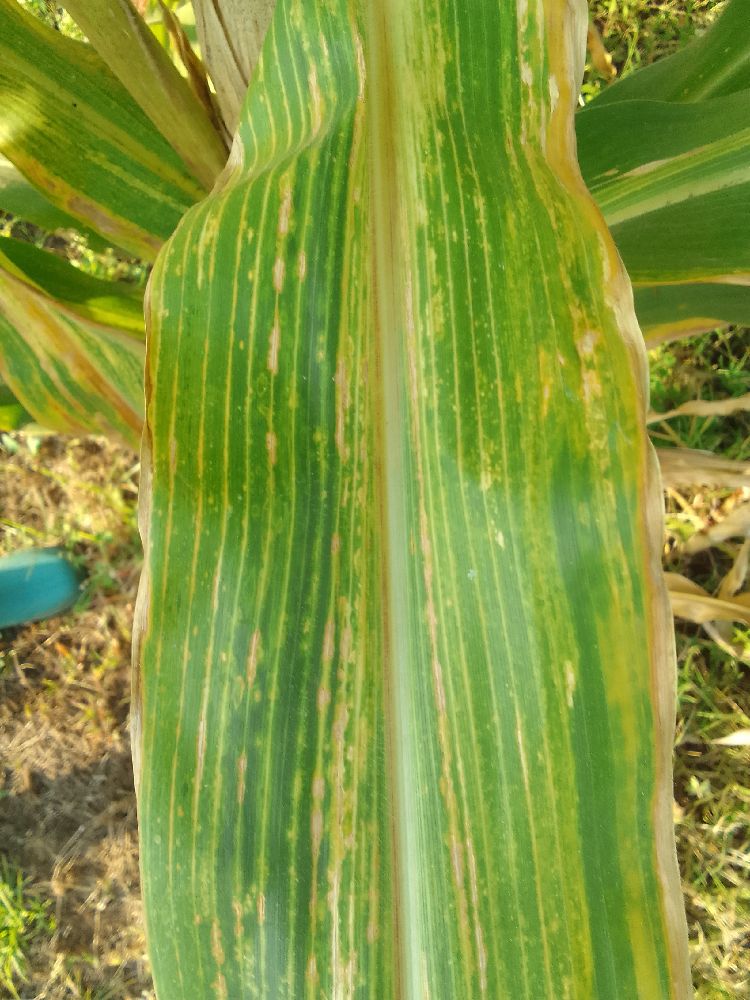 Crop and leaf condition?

maize, maize lethal necrosis
